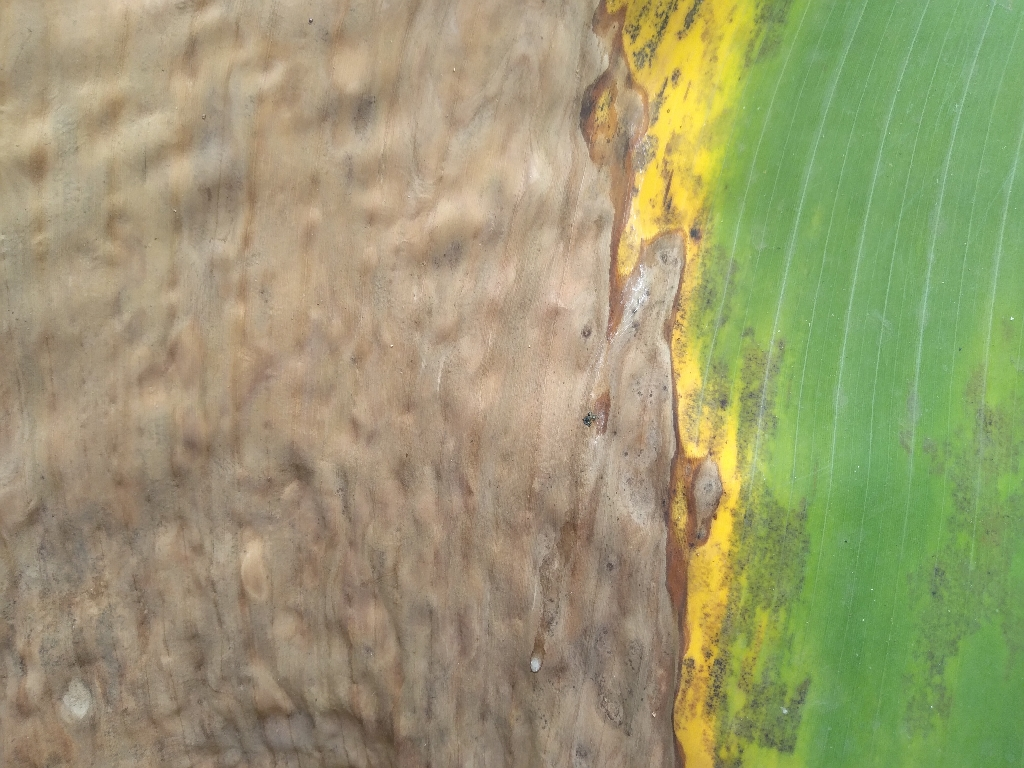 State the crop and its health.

banana, black sigatoka
